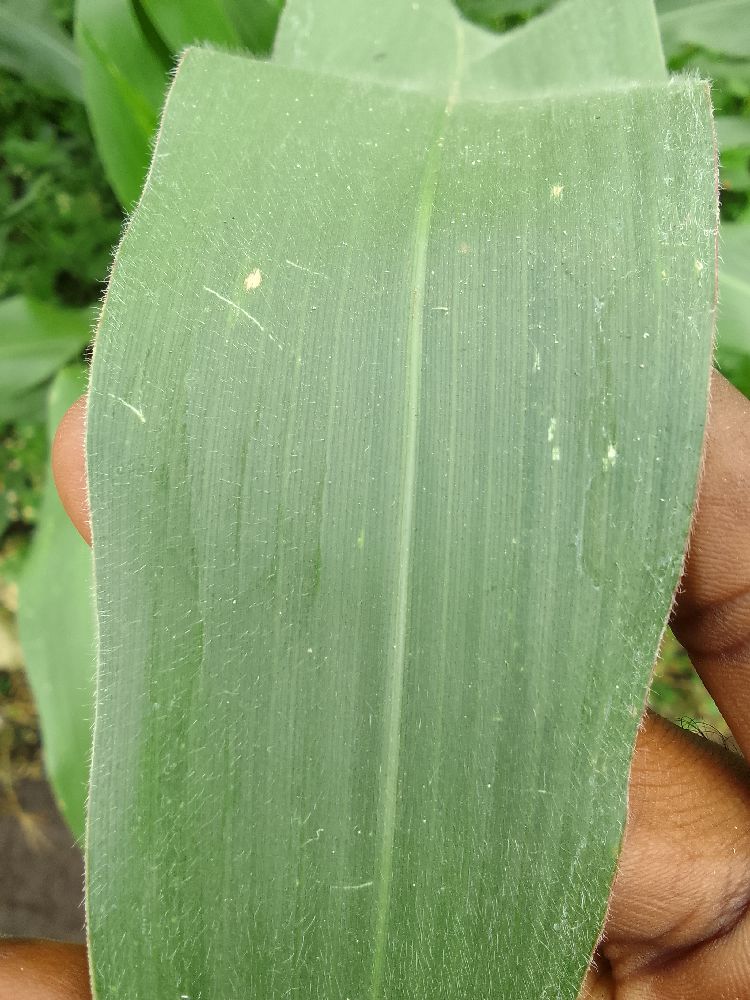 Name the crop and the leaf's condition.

maize, healthy
